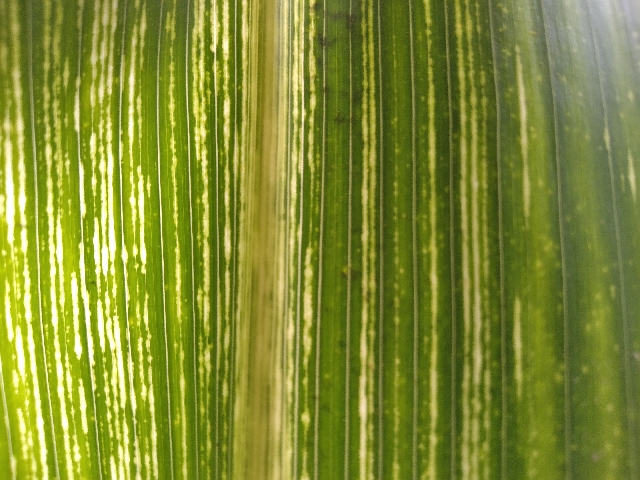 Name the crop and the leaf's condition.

maize, maize streak virus
